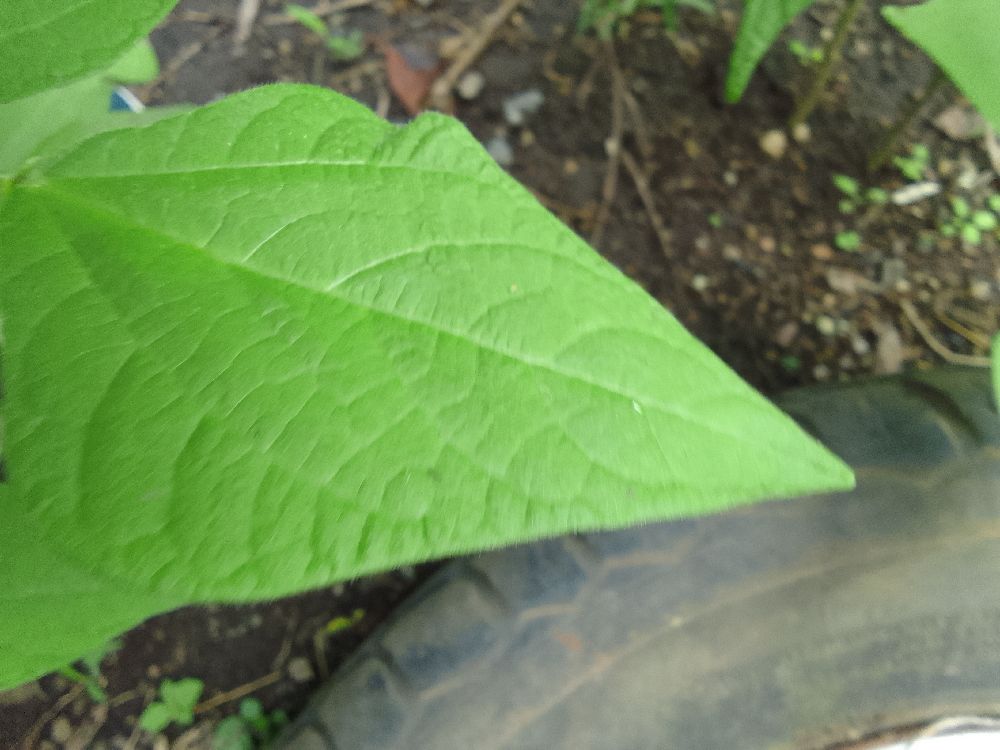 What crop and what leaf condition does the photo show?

common bean, healthy
